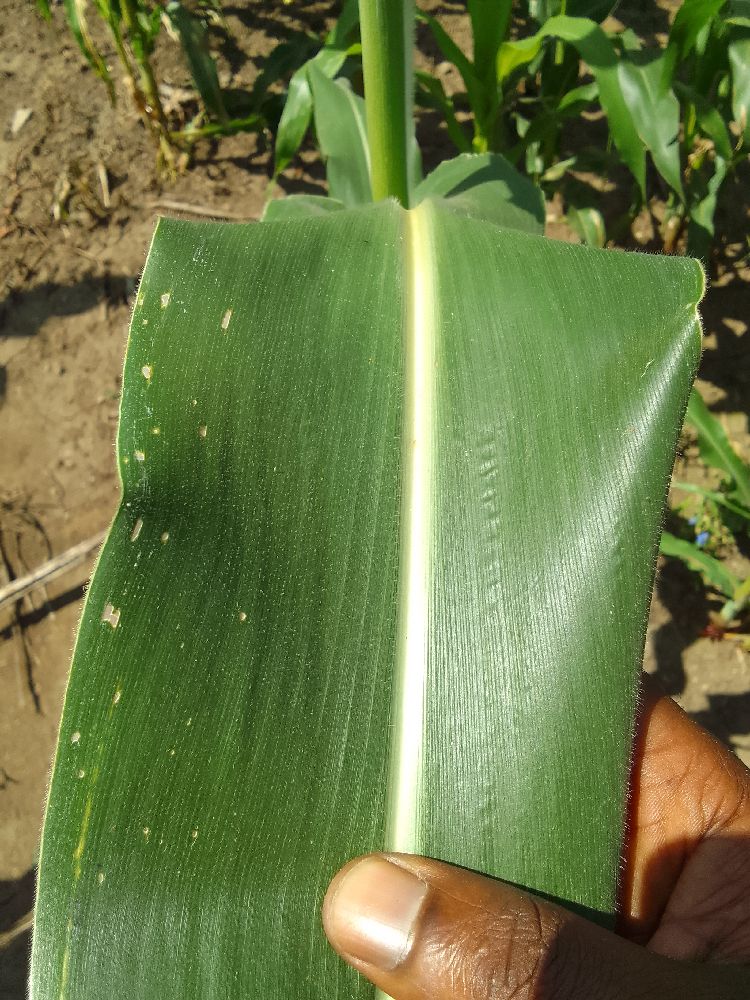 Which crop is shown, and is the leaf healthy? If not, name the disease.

maize, healthy
